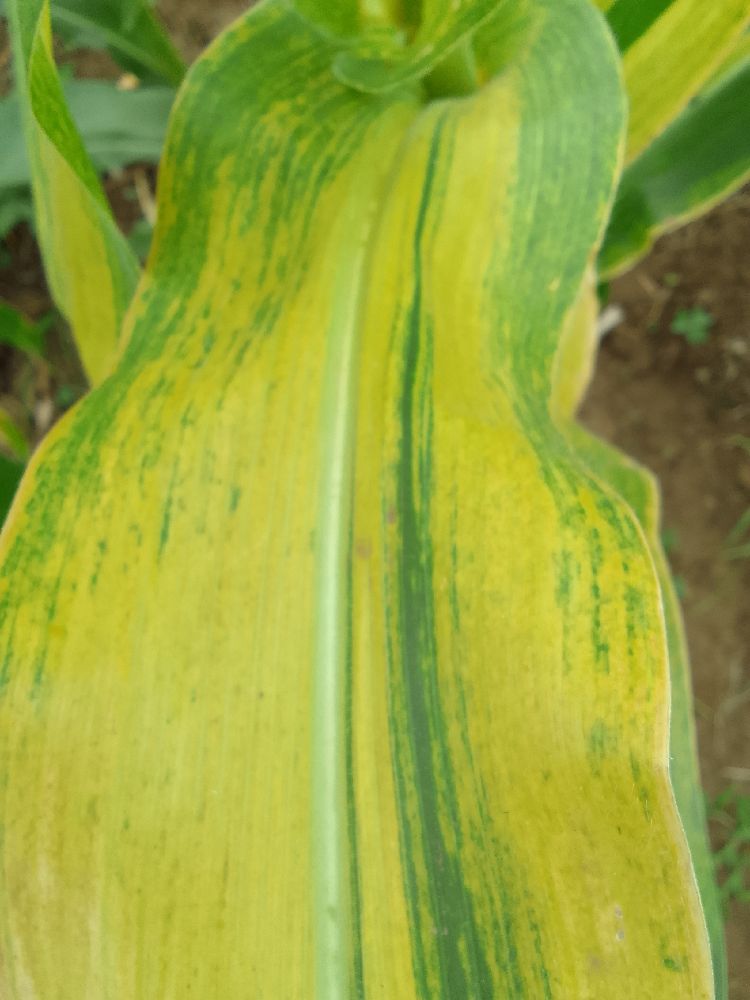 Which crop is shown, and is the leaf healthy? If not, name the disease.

maize, maize lethal necrosis
